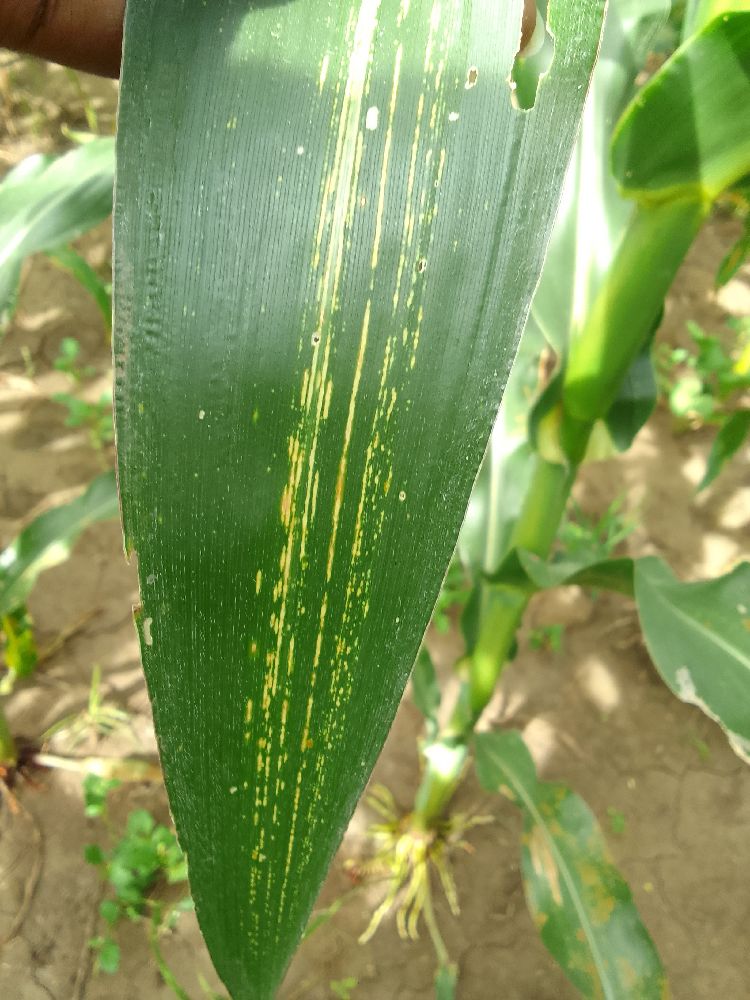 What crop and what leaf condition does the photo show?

maize, maize streak virus
